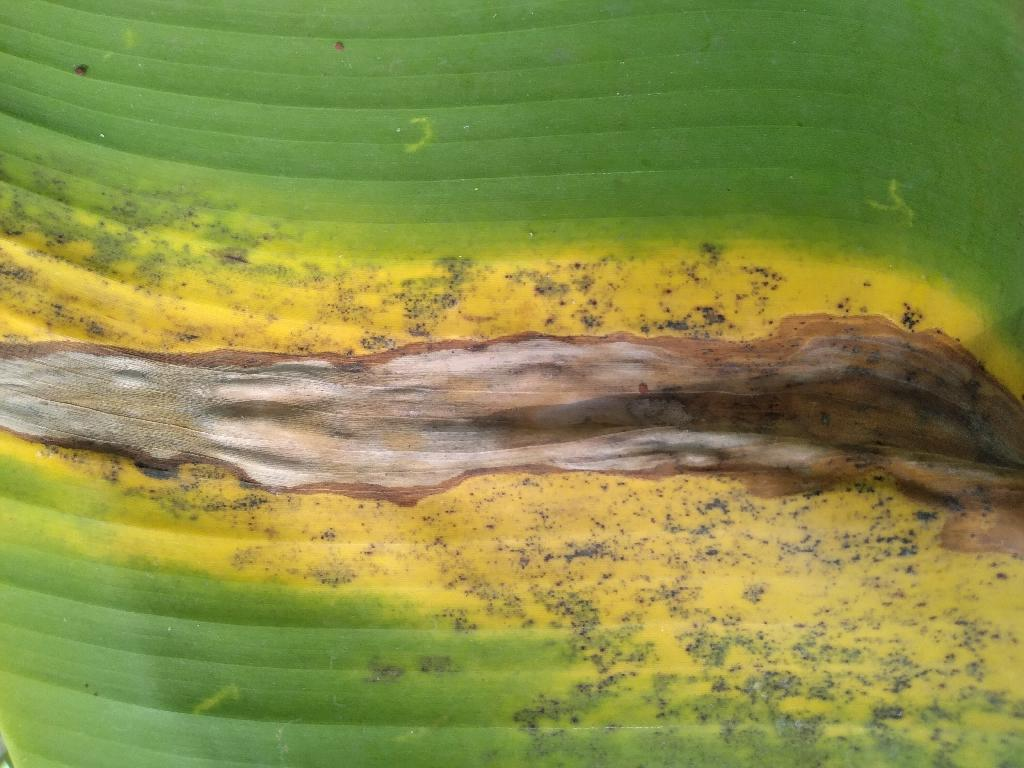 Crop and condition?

banana, black sigatoka
